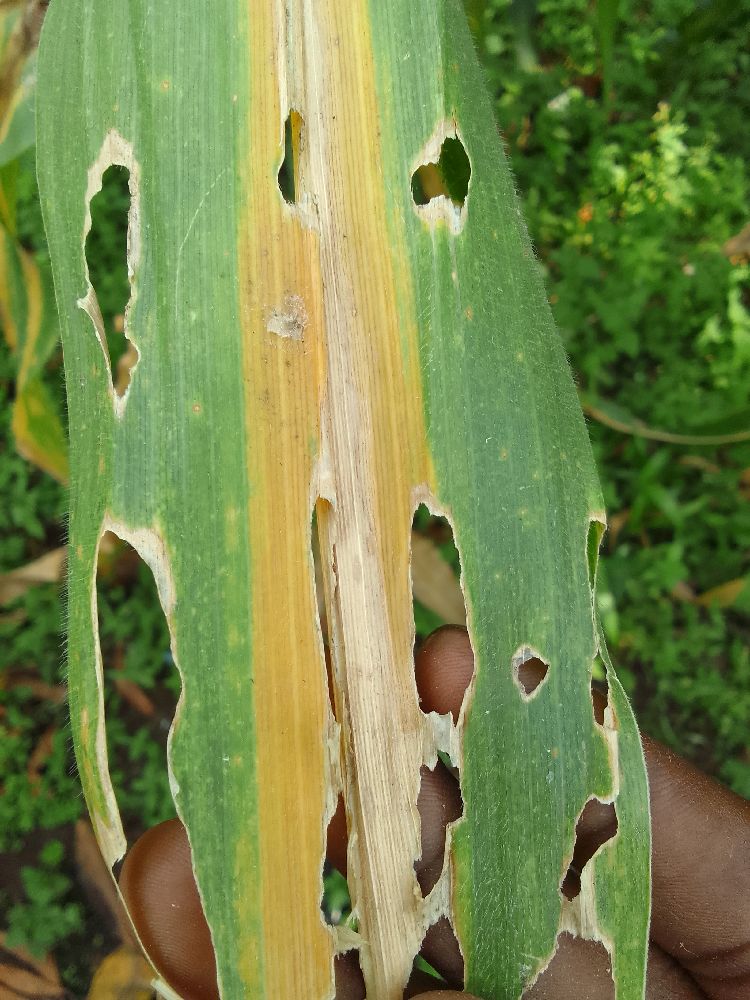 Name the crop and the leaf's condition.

maize, maize lethal necrosis
